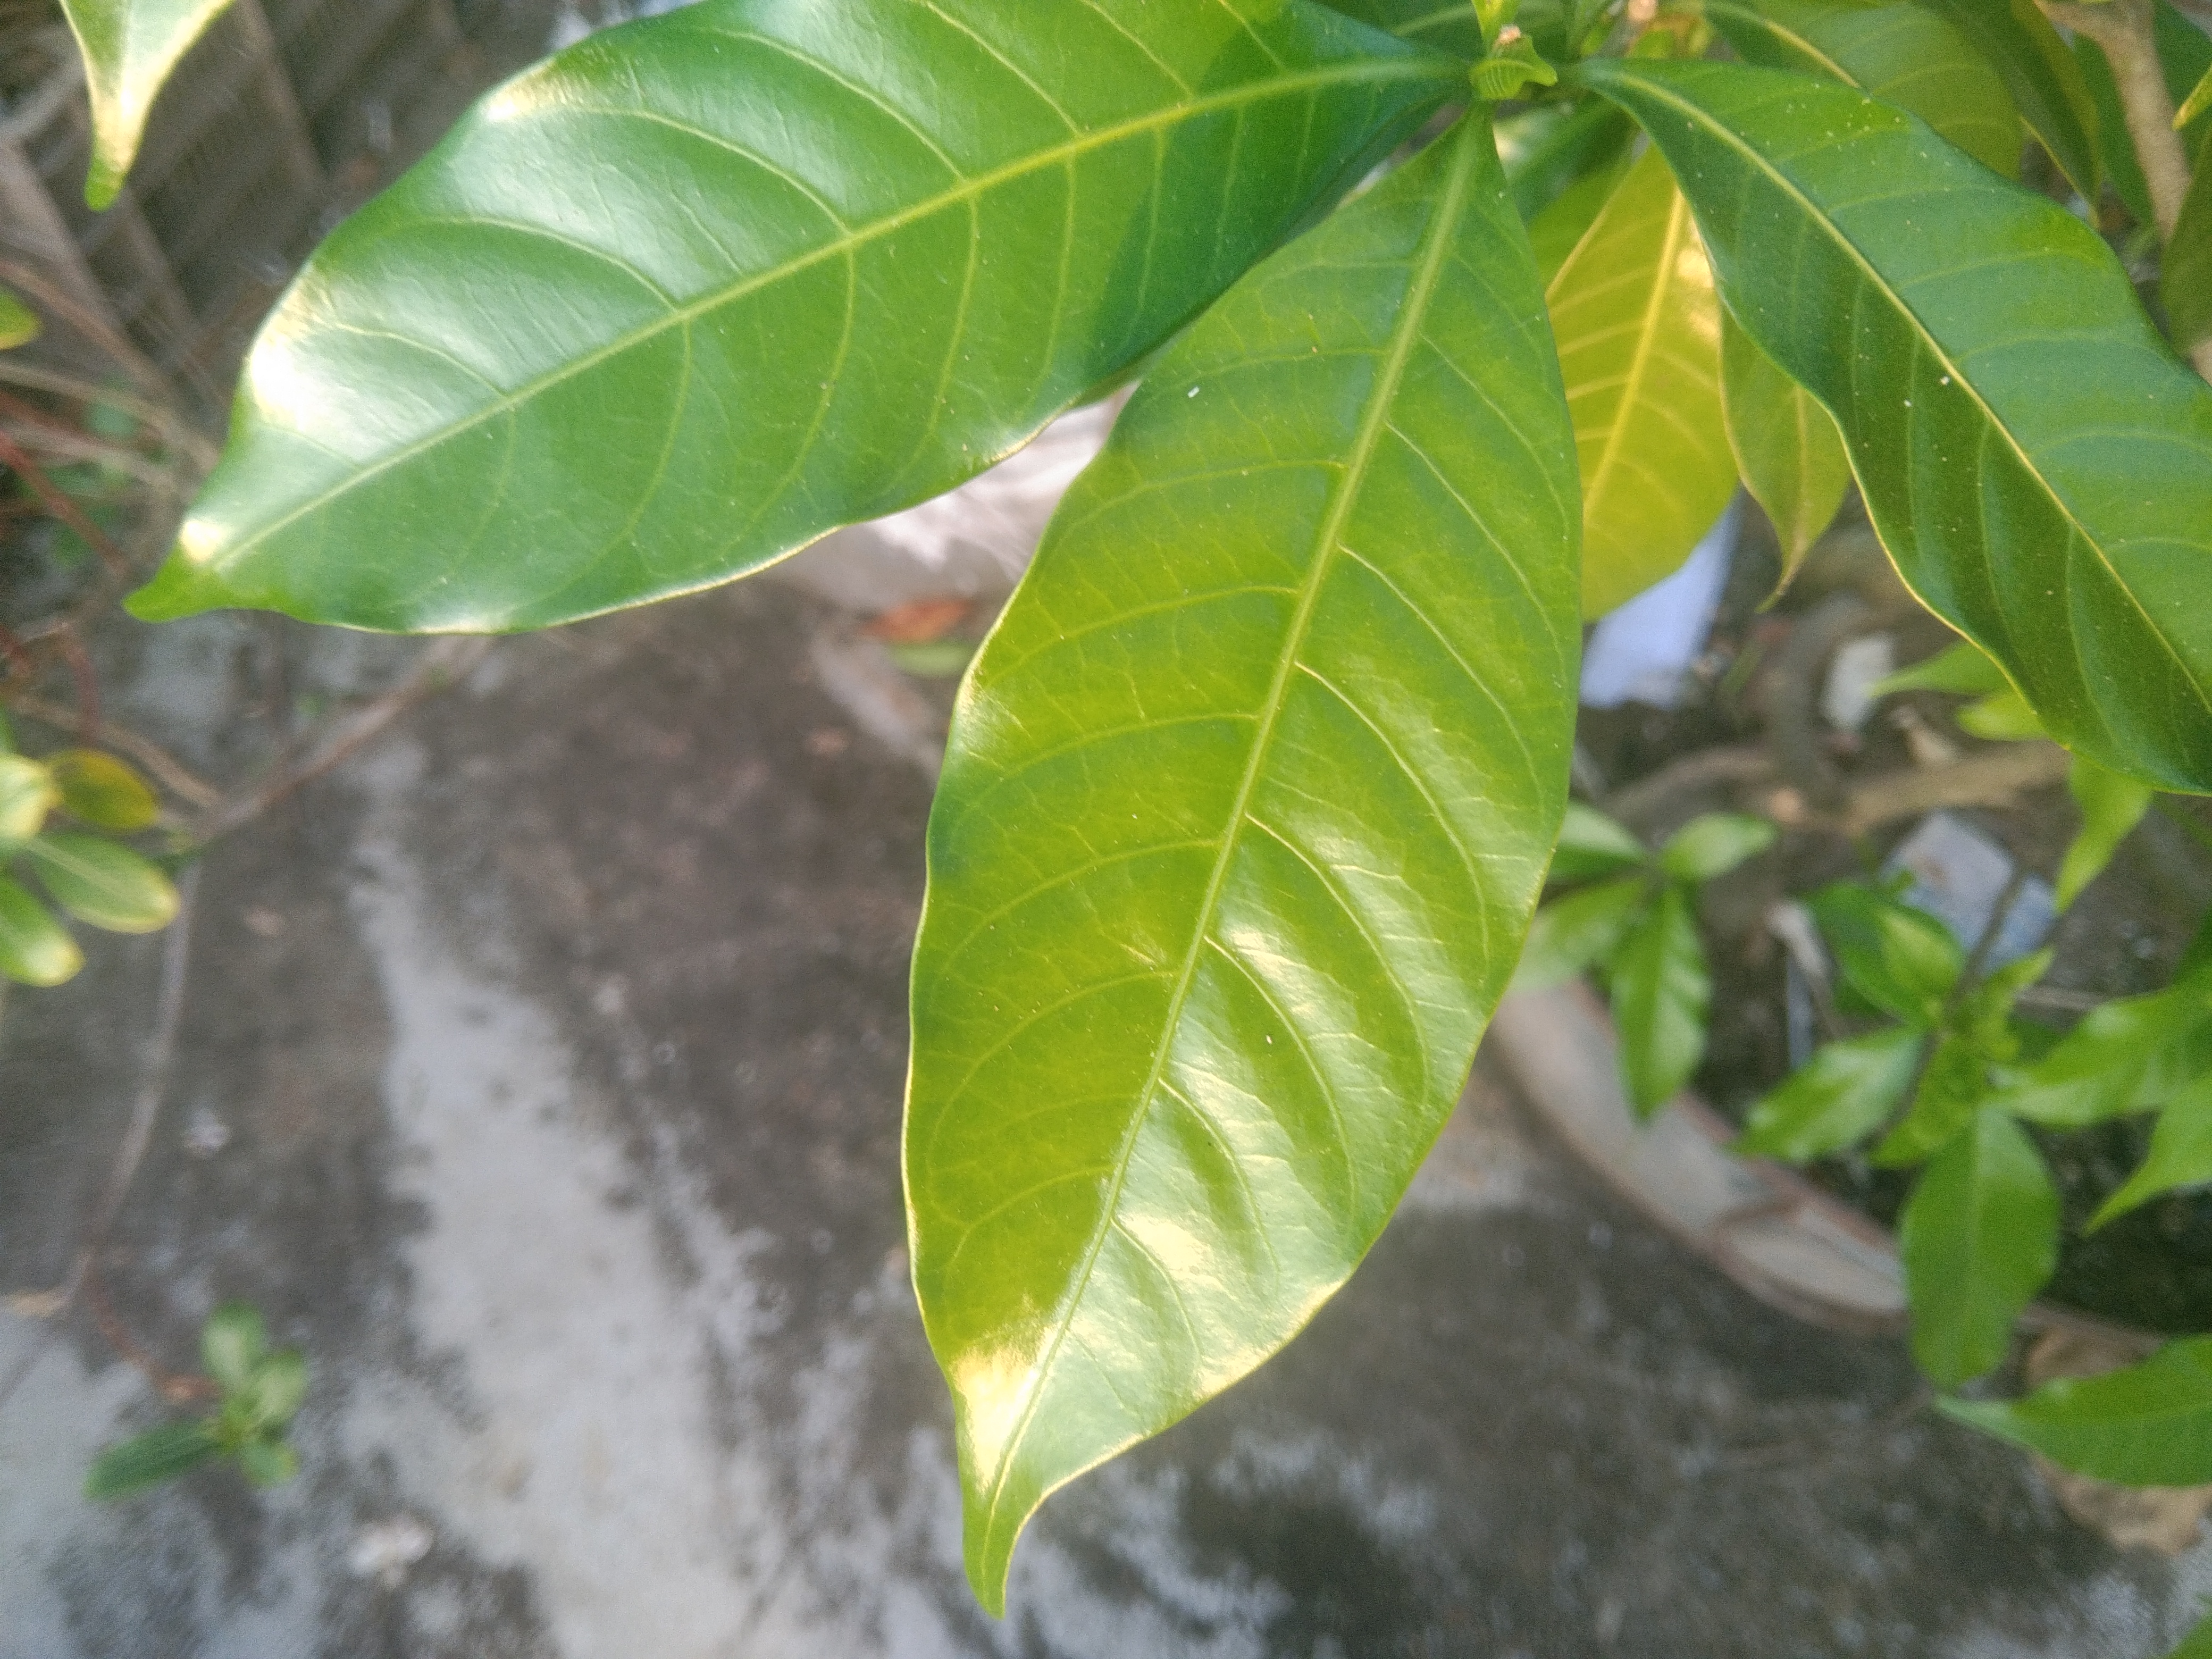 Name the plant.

togor
